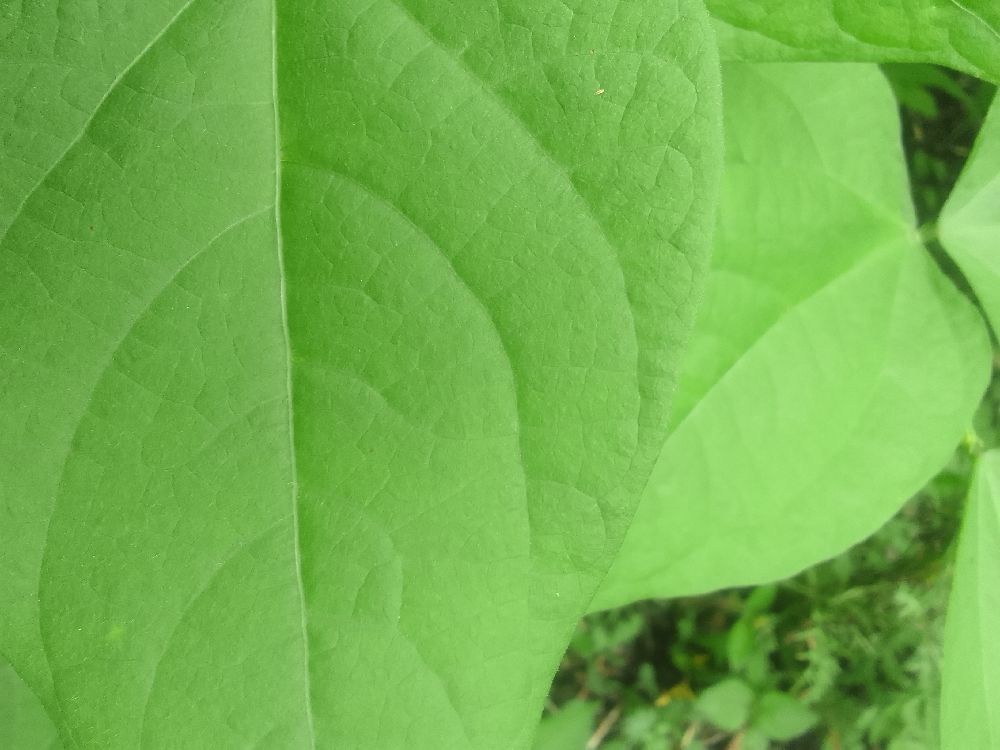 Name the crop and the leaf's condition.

common bean, healthy
